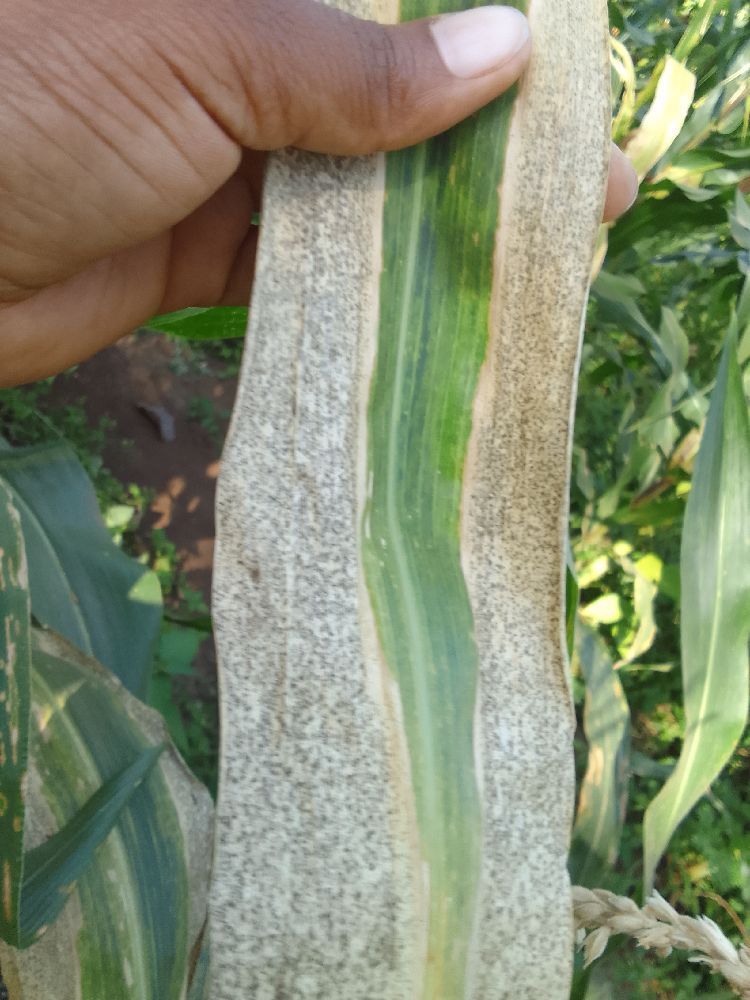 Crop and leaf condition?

maize, maize lethal necrosis
